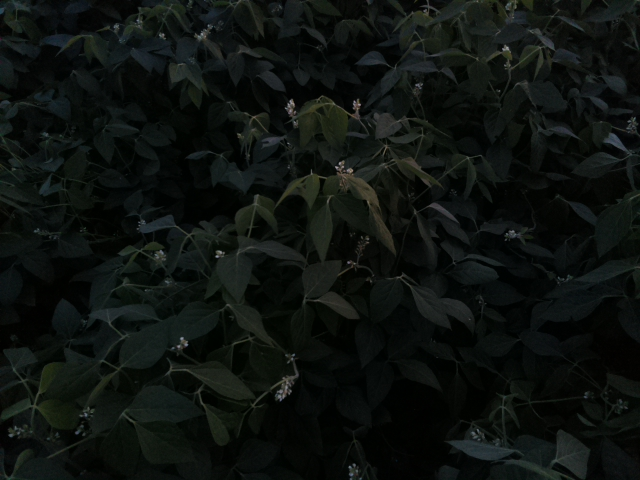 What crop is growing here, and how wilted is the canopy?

soybean, leaves with no wilting
